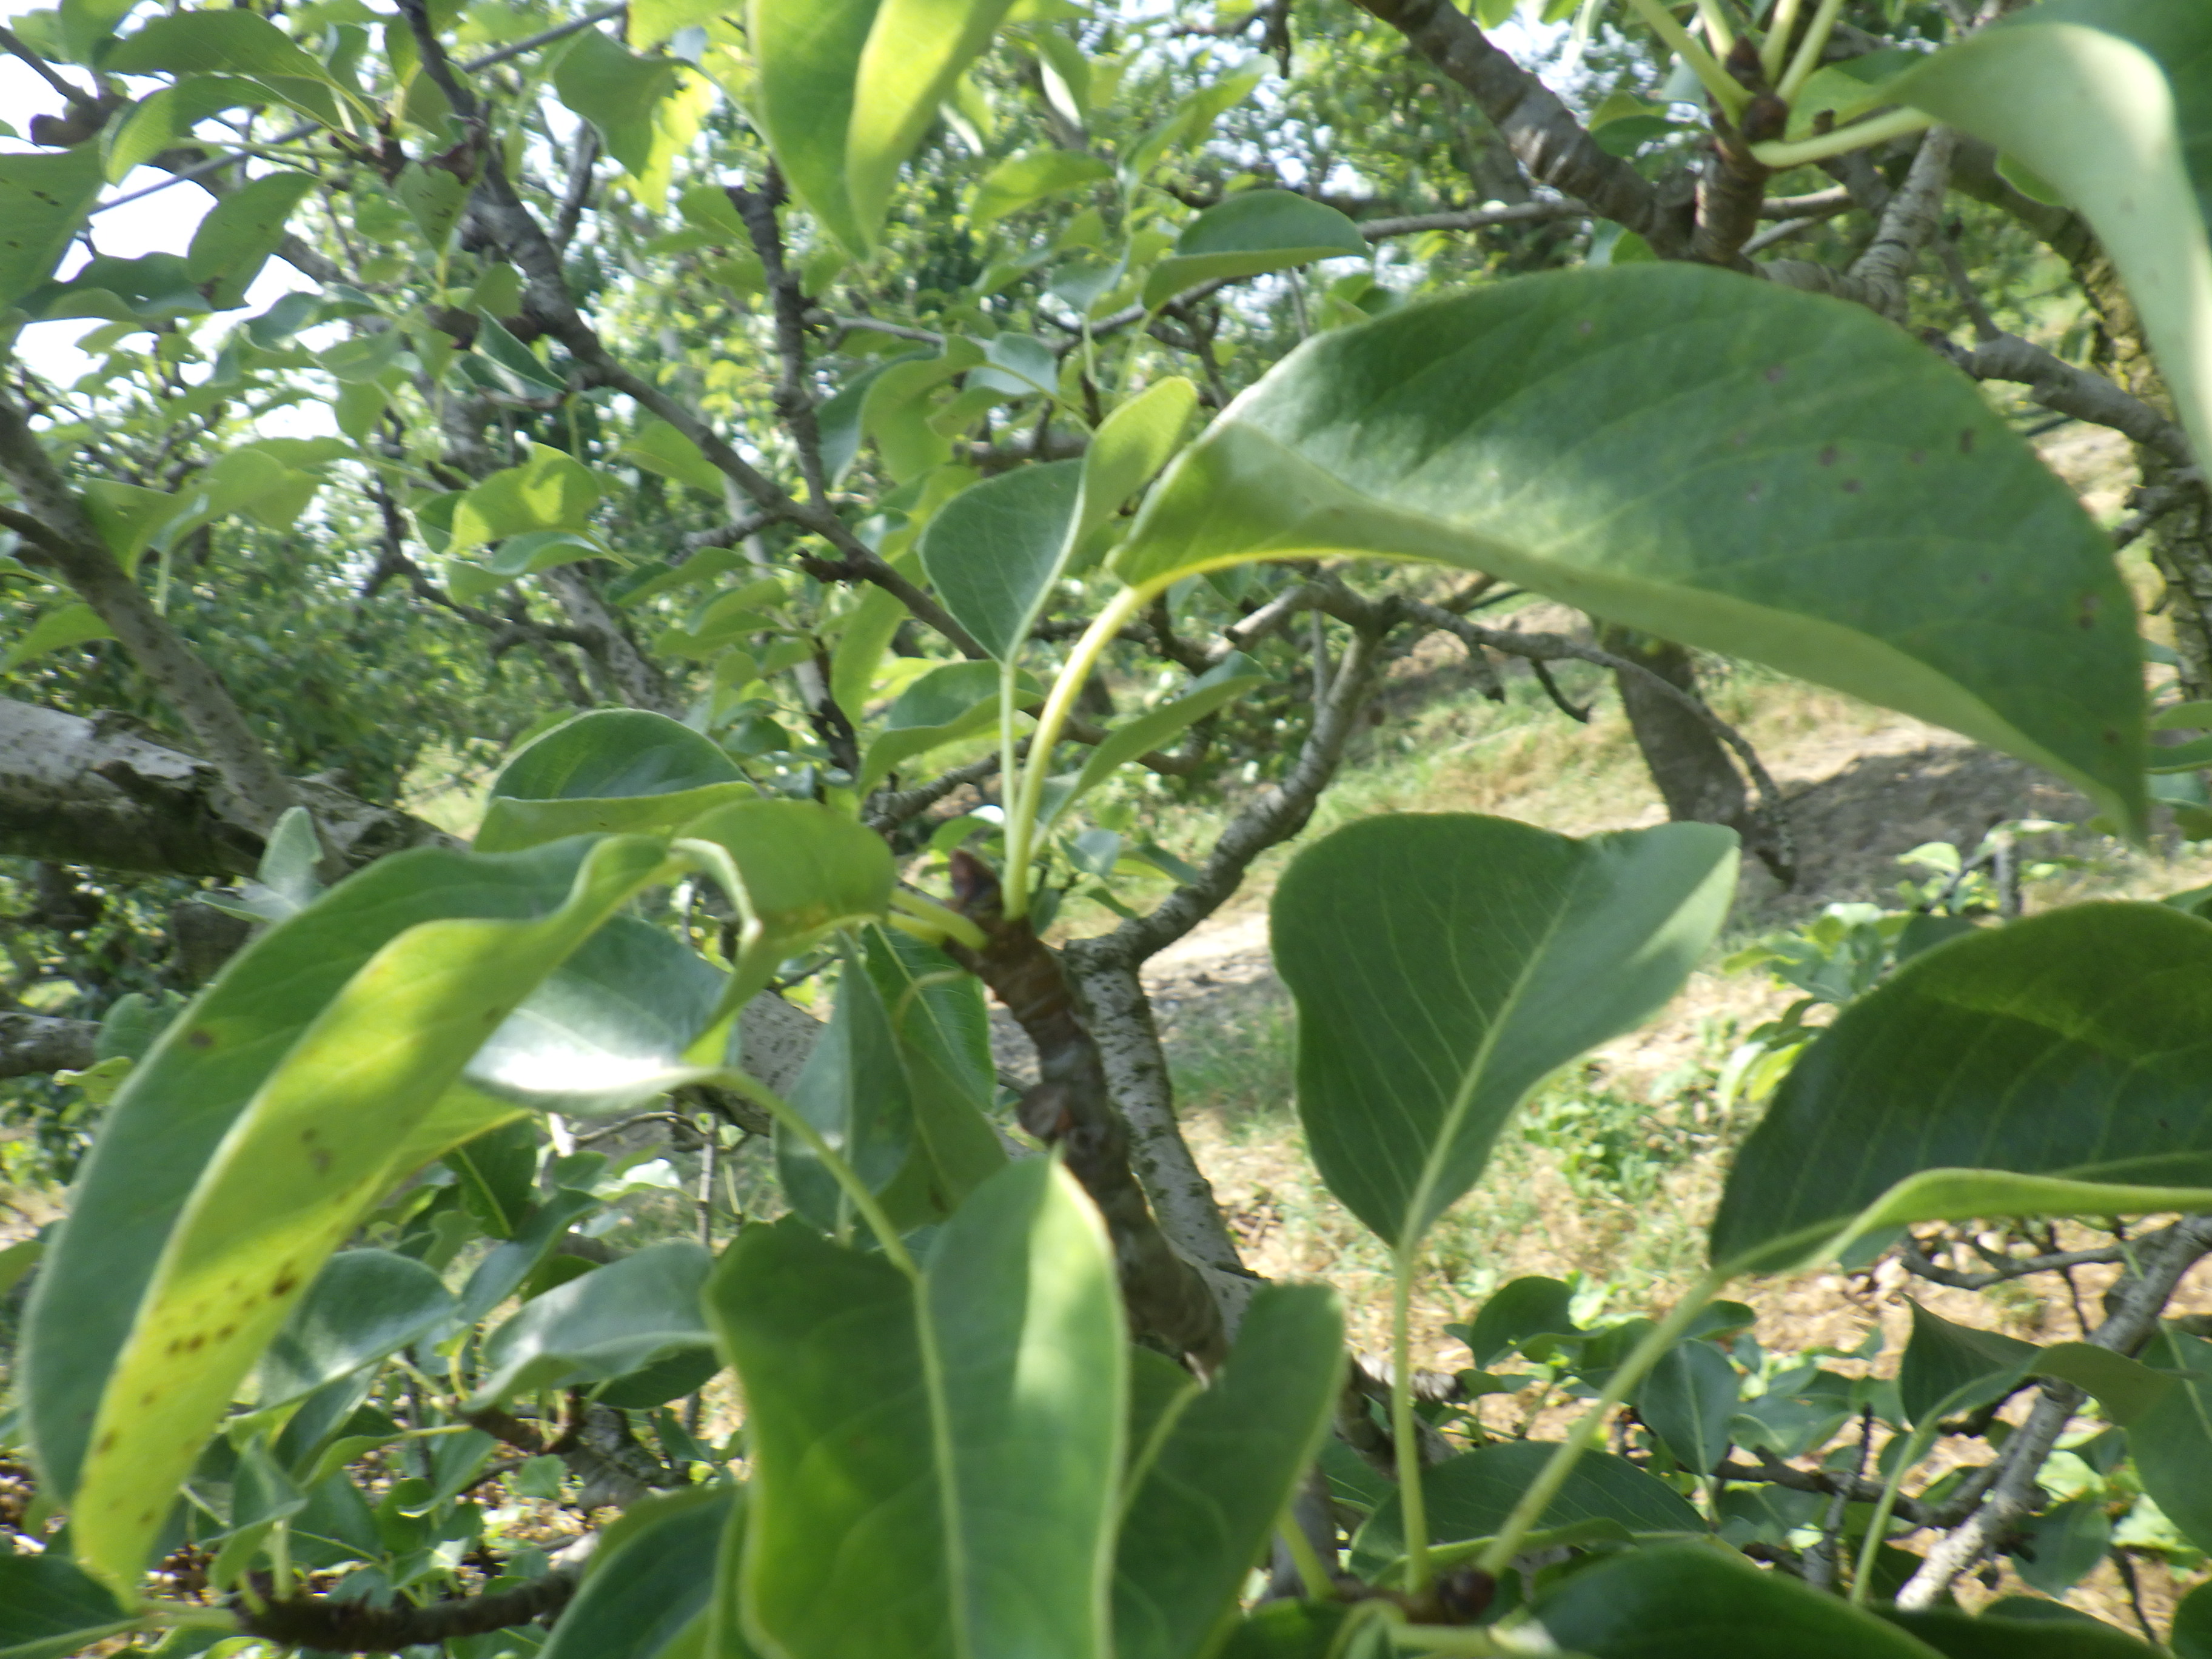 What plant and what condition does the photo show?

pear, black spot
